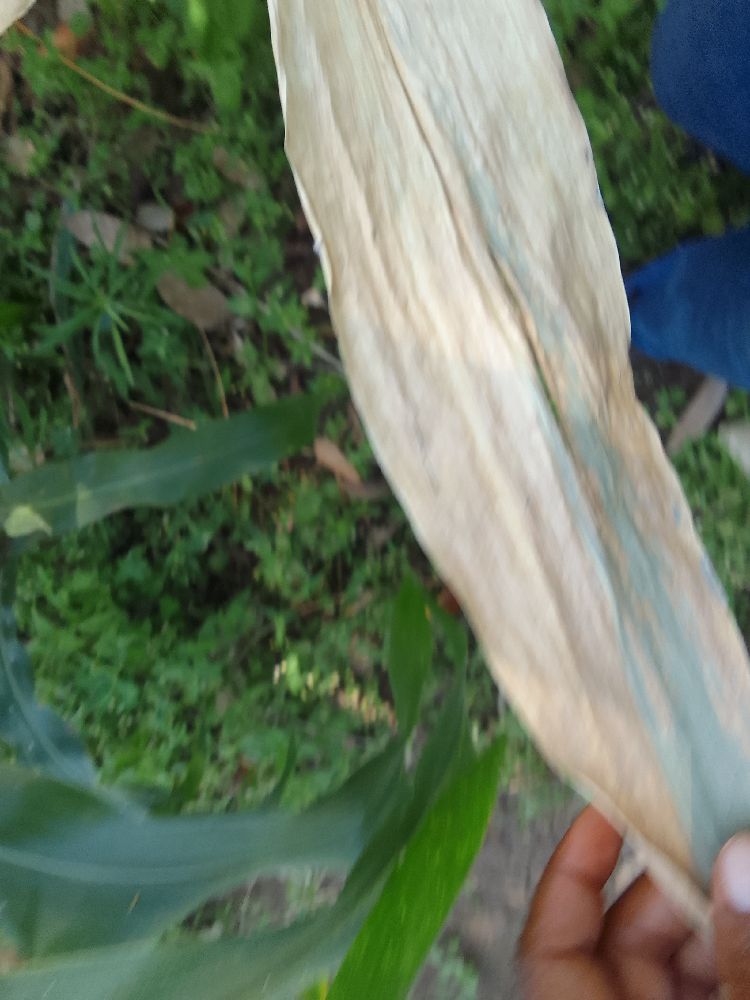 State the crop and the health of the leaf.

maize, maize lethal necrosis
